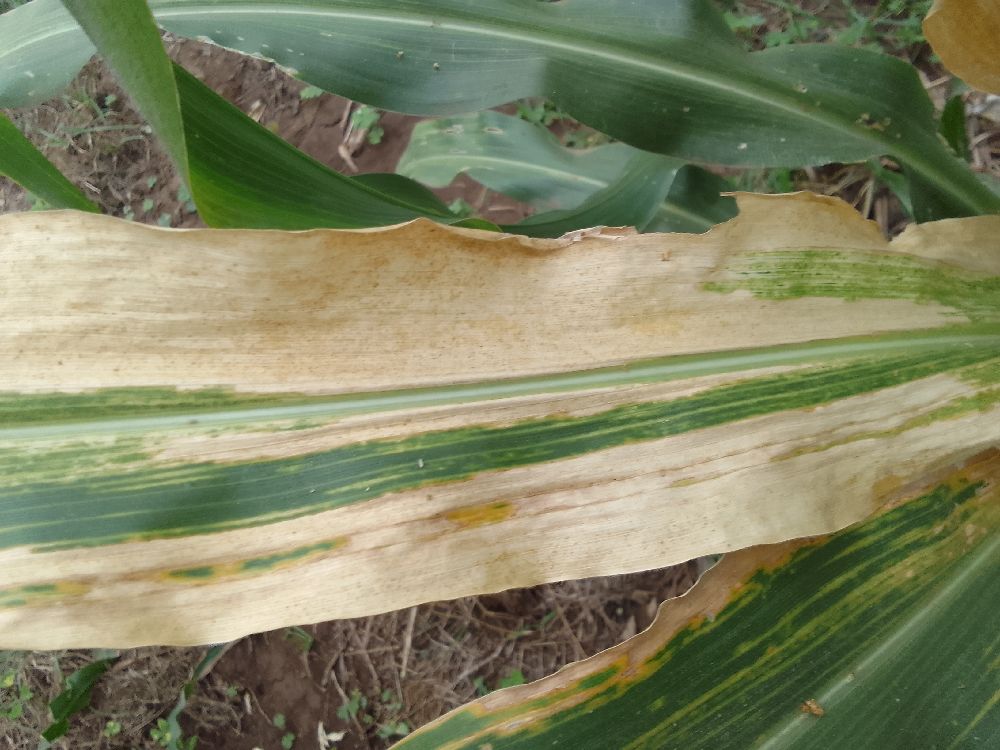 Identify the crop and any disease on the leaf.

maize, maize lethal necrosis
